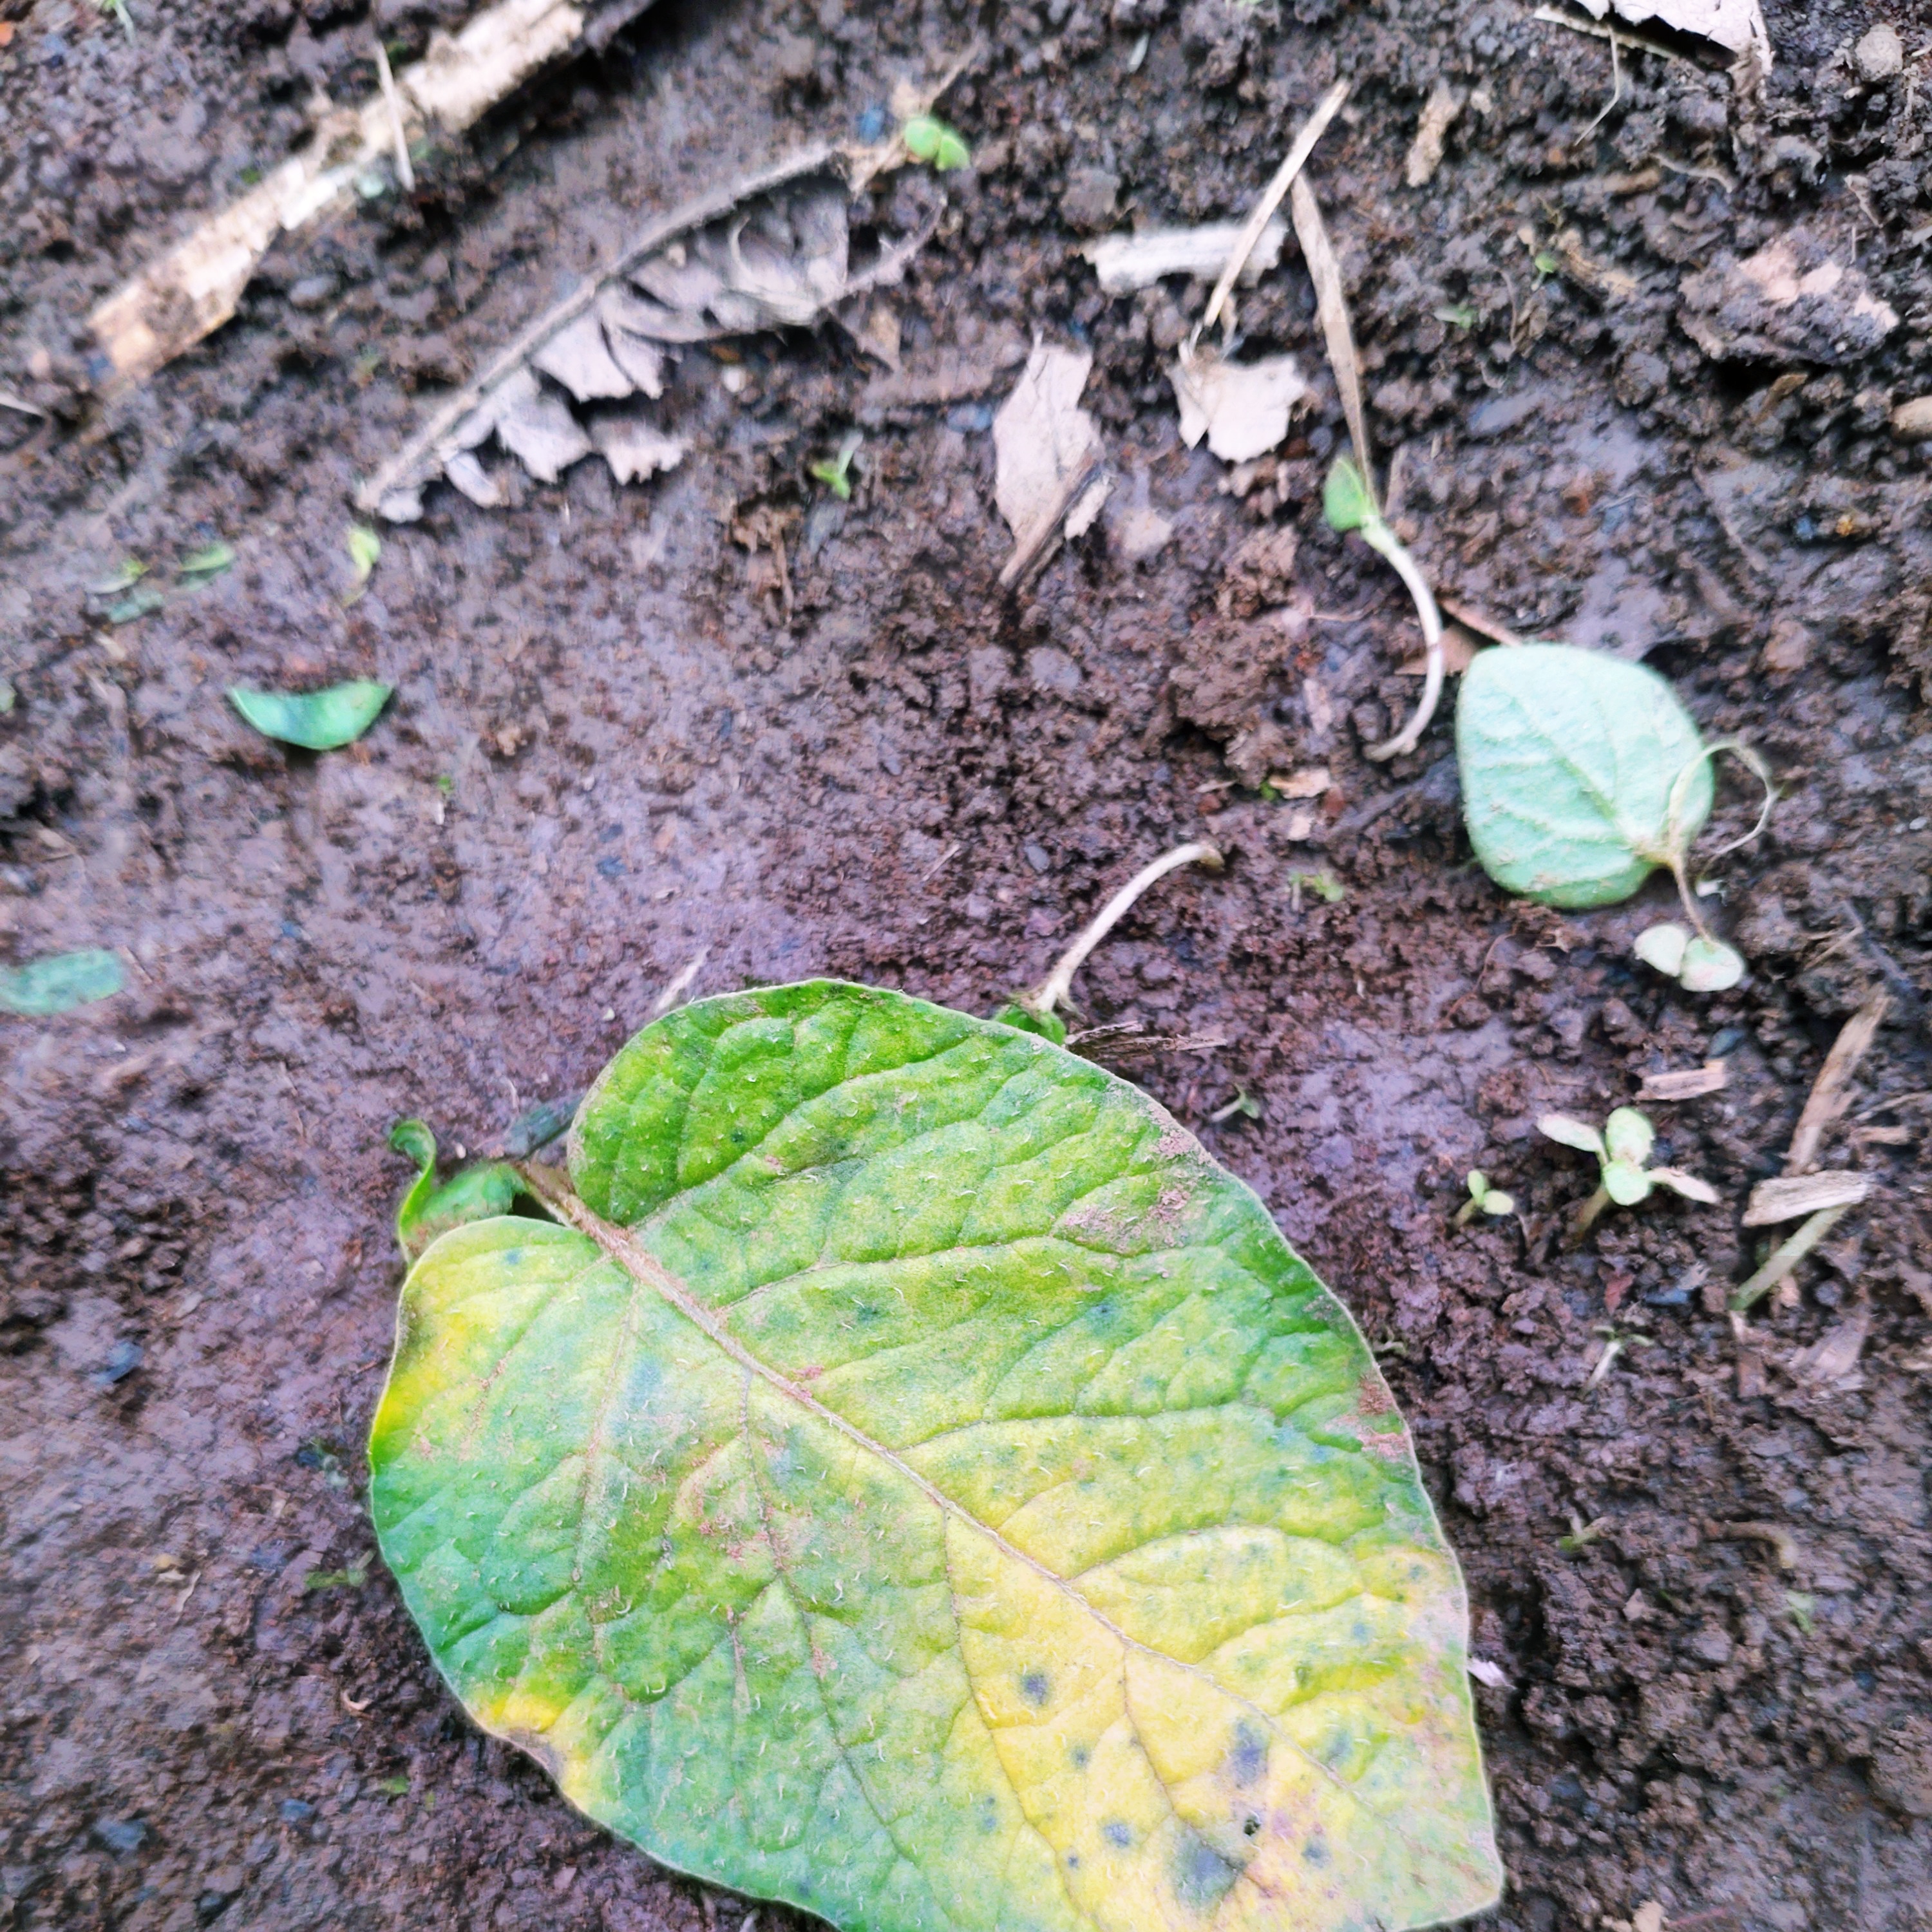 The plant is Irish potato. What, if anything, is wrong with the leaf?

late blight
